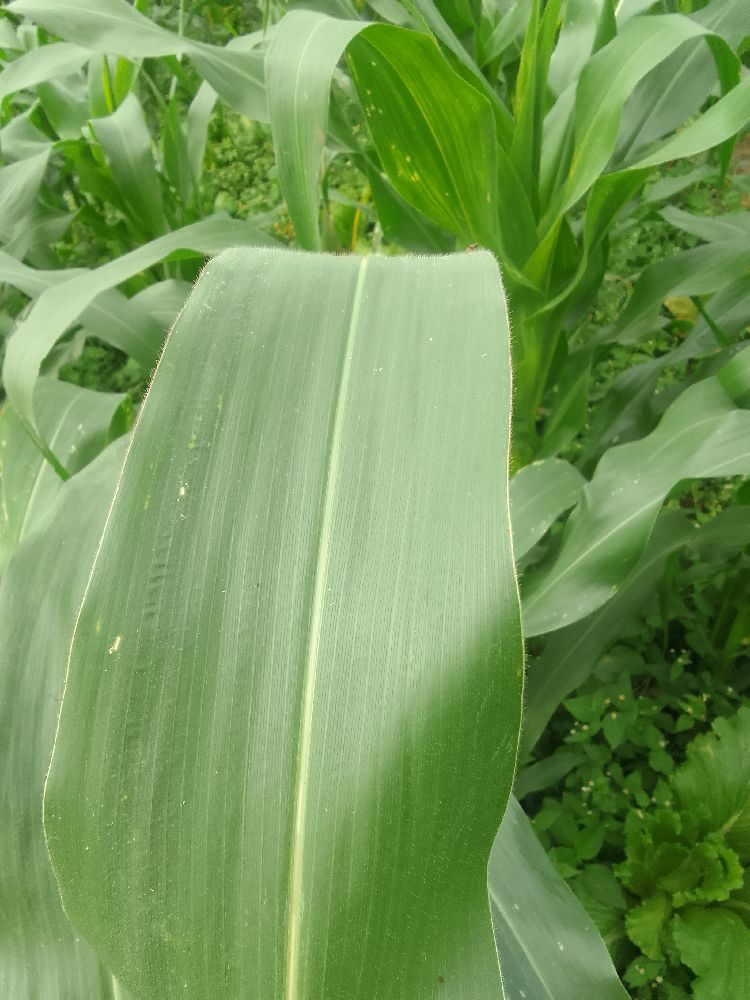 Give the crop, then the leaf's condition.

maize, healthy
